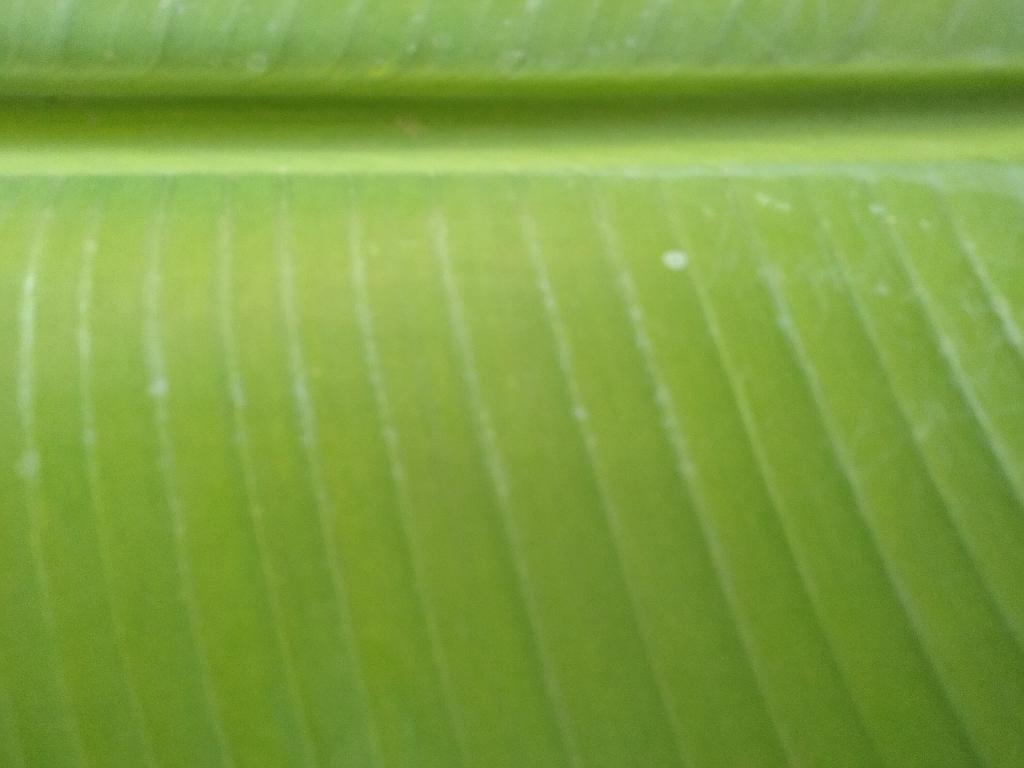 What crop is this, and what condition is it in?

banana, healthy
